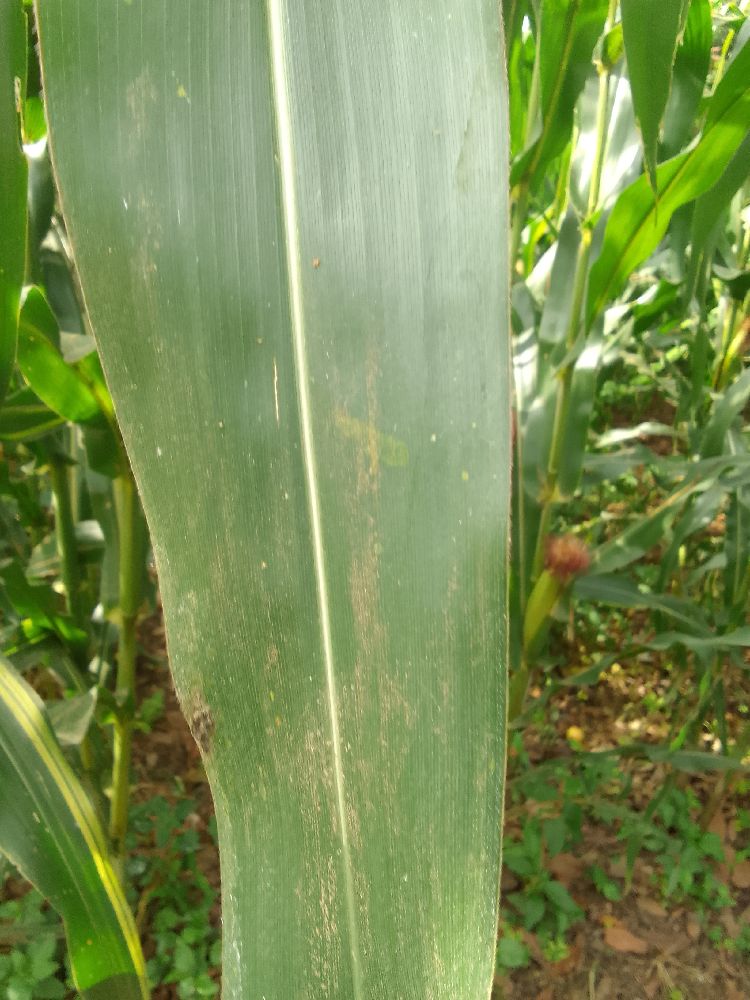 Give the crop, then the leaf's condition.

maize, healthy
